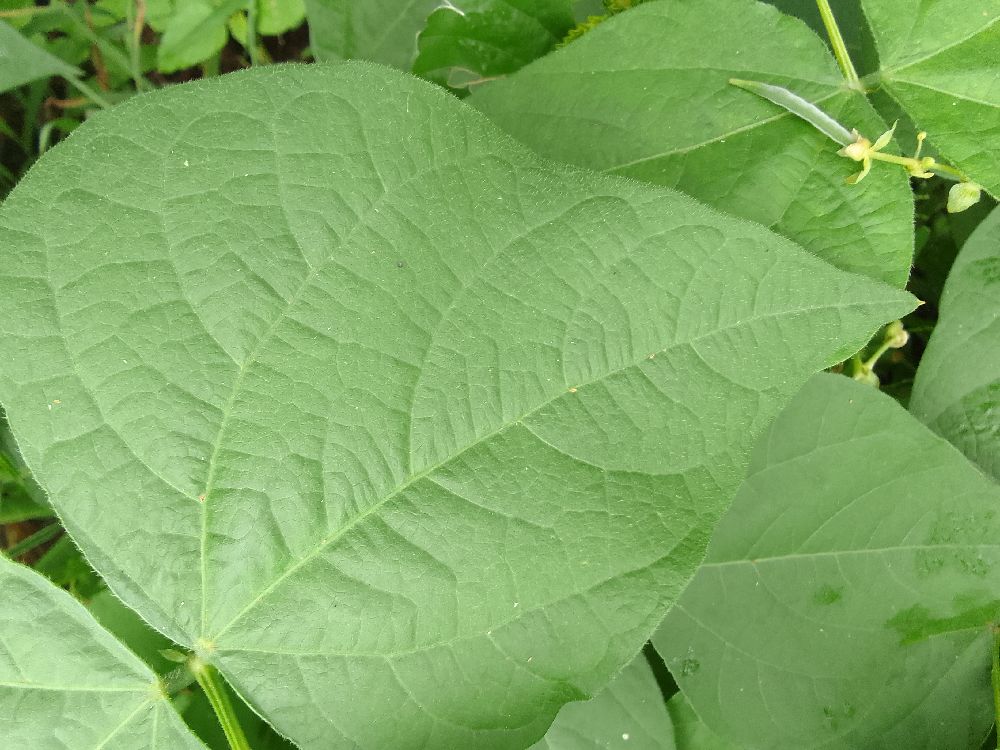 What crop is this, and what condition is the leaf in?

common bean, healthy
